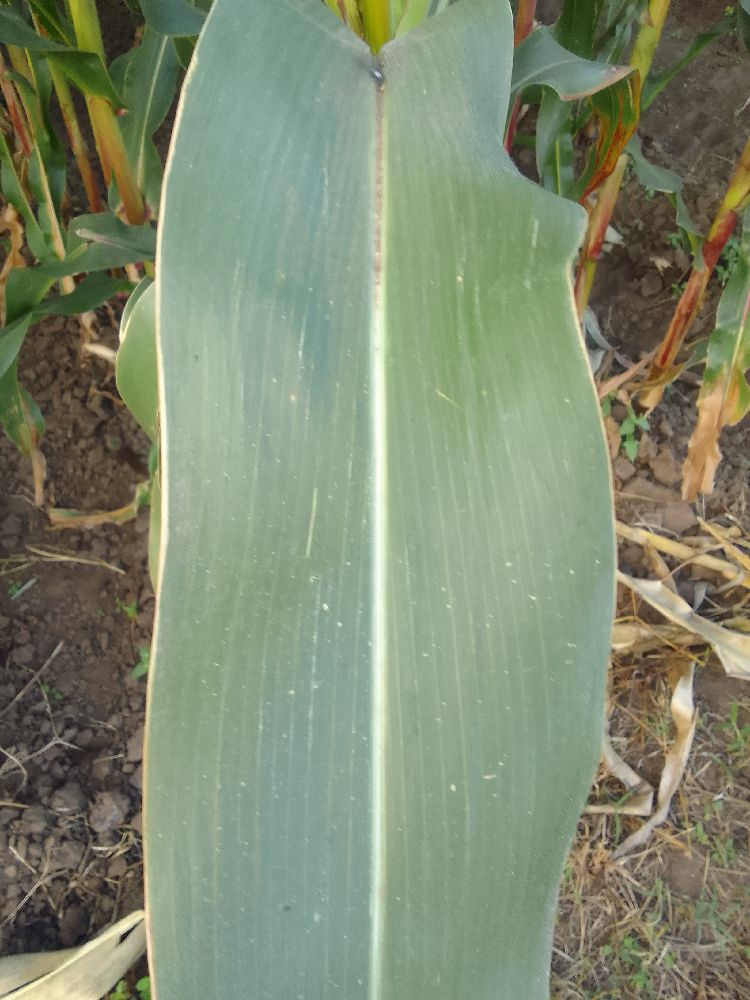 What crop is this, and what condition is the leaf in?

maize, healthy
